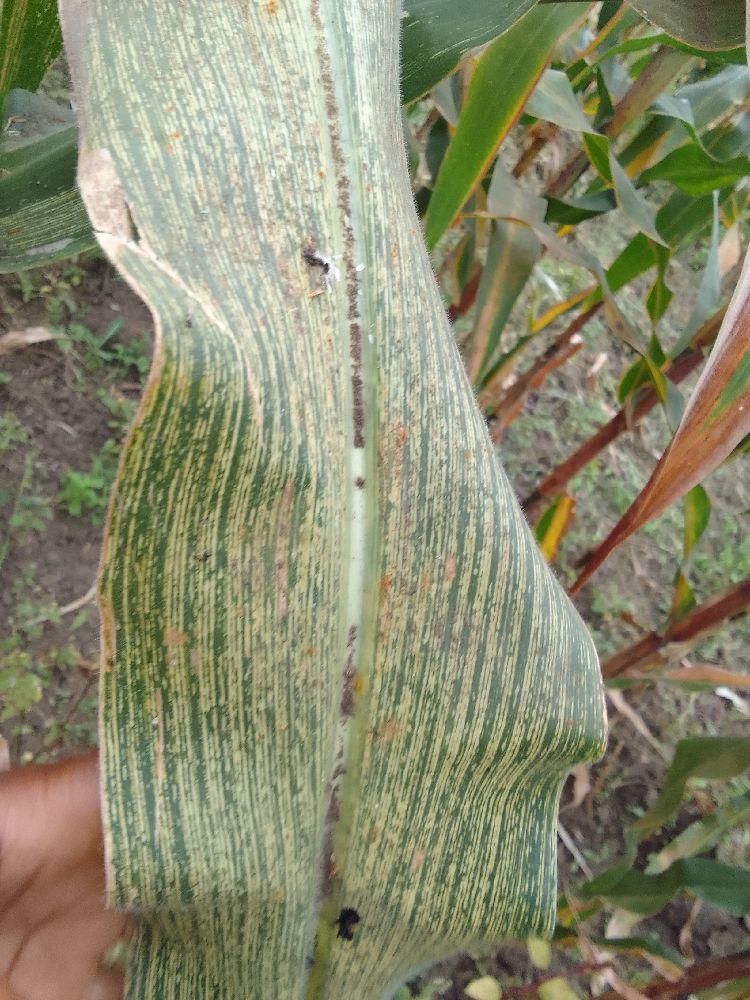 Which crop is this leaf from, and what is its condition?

maize, maize streak virus
